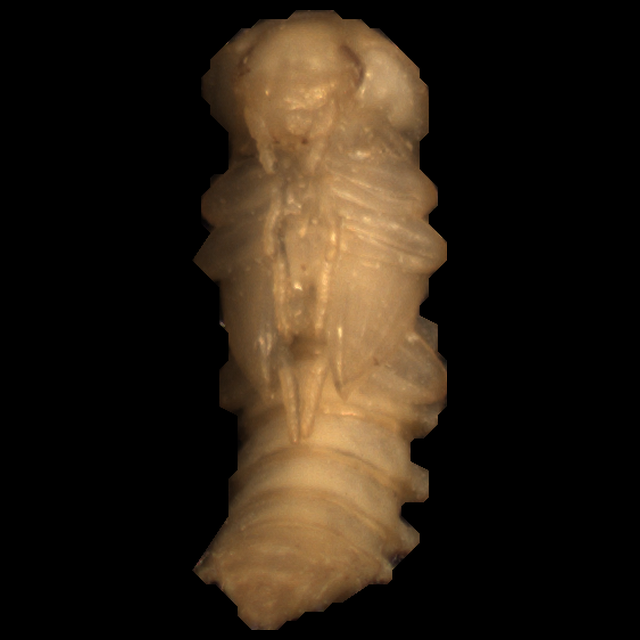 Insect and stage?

mealworm pupa
